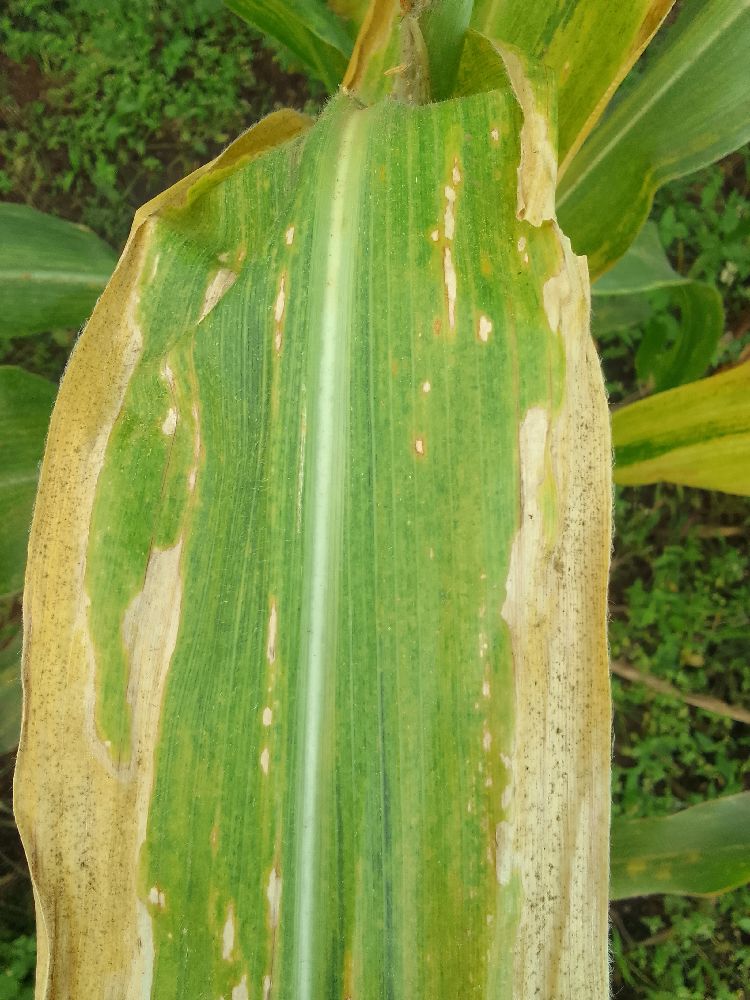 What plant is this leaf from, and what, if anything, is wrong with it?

maize, maize lethal necrosis
